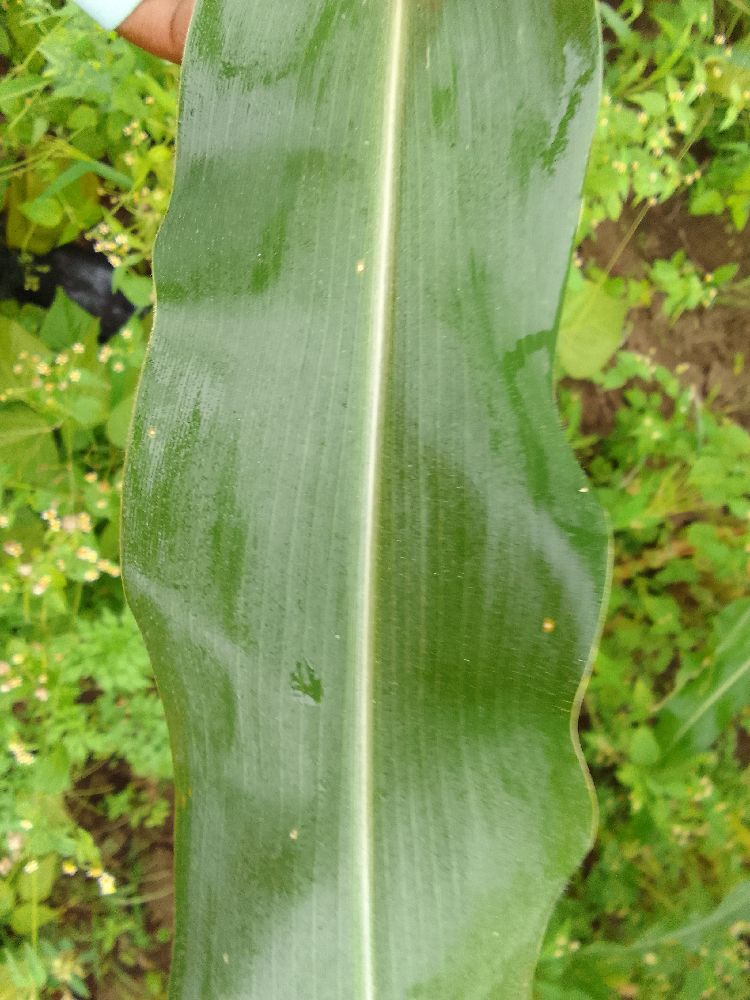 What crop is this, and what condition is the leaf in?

maize, healthy
